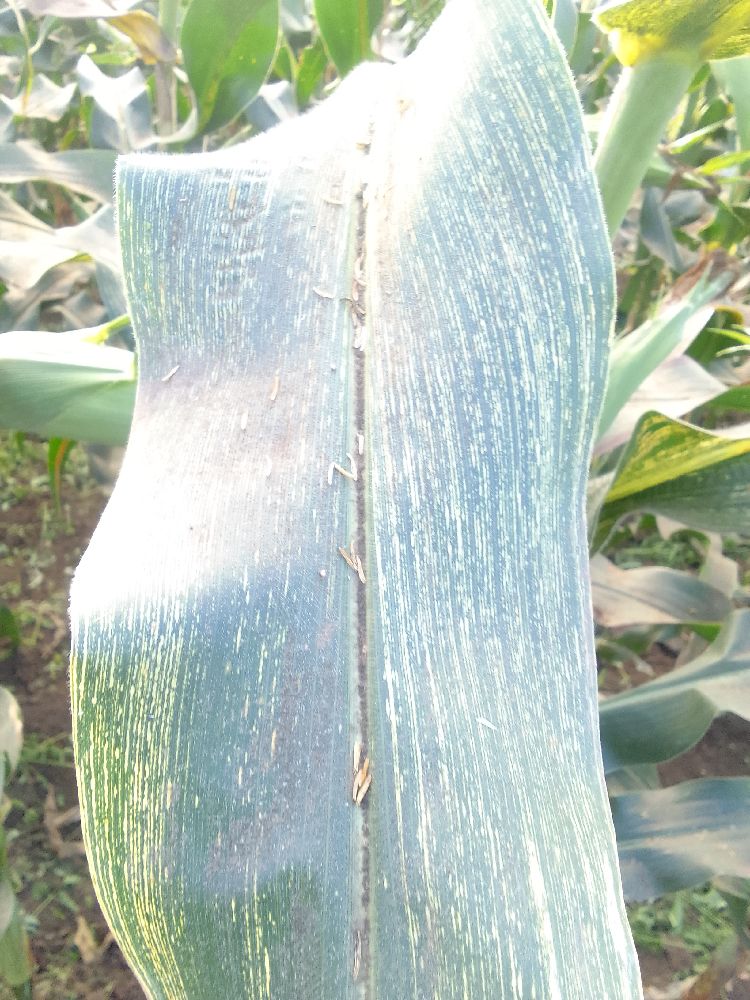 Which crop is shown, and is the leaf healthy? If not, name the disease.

maize, maize streak virus
